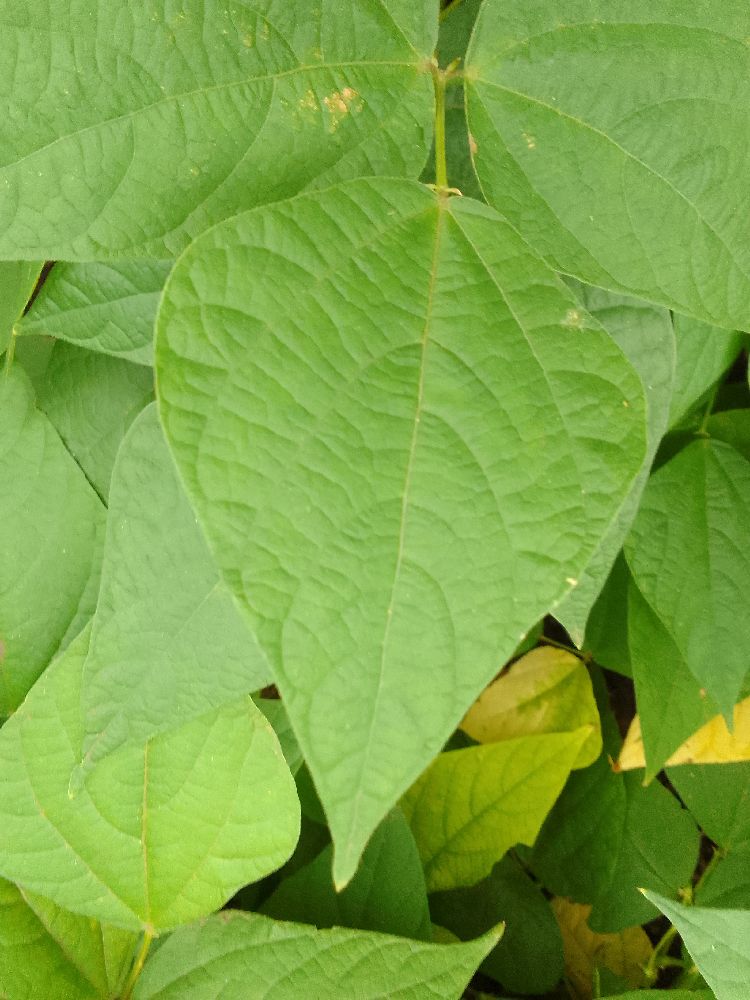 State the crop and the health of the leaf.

common bean, healthy
